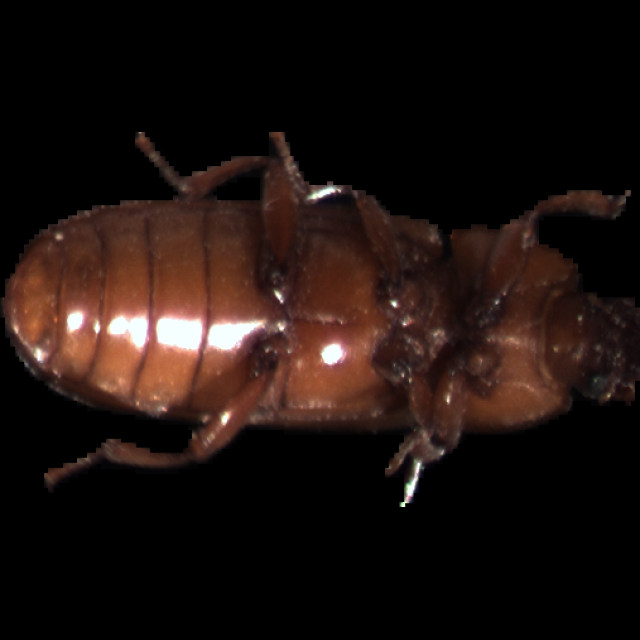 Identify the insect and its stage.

mealworm beetle
